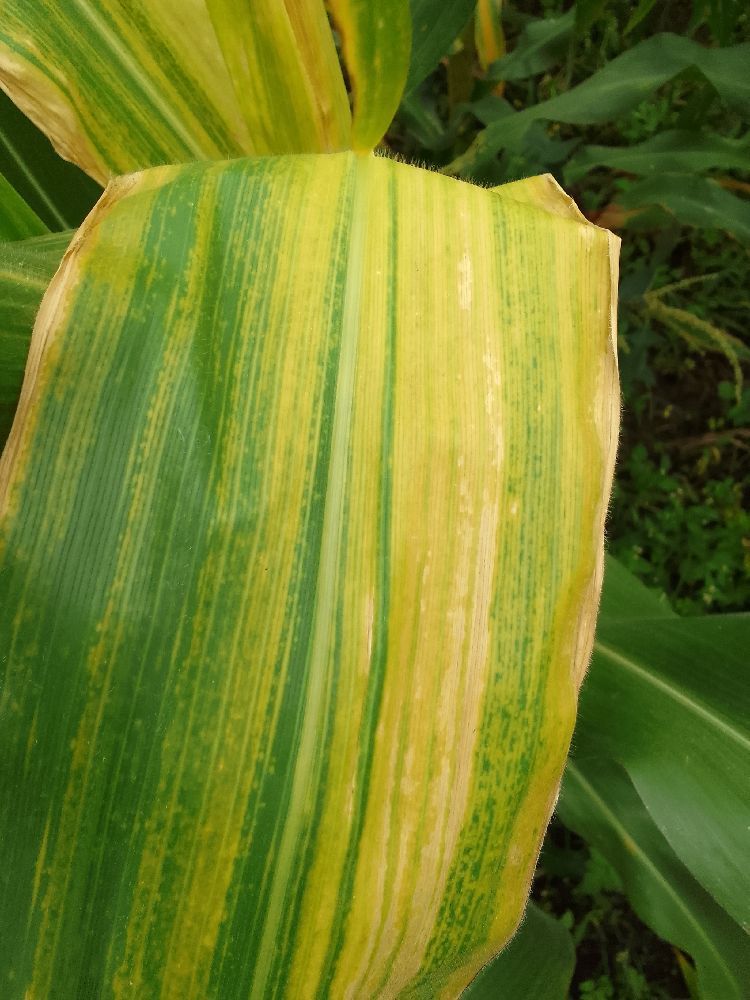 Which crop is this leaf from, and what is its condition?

maize, maize lethal necrosis
